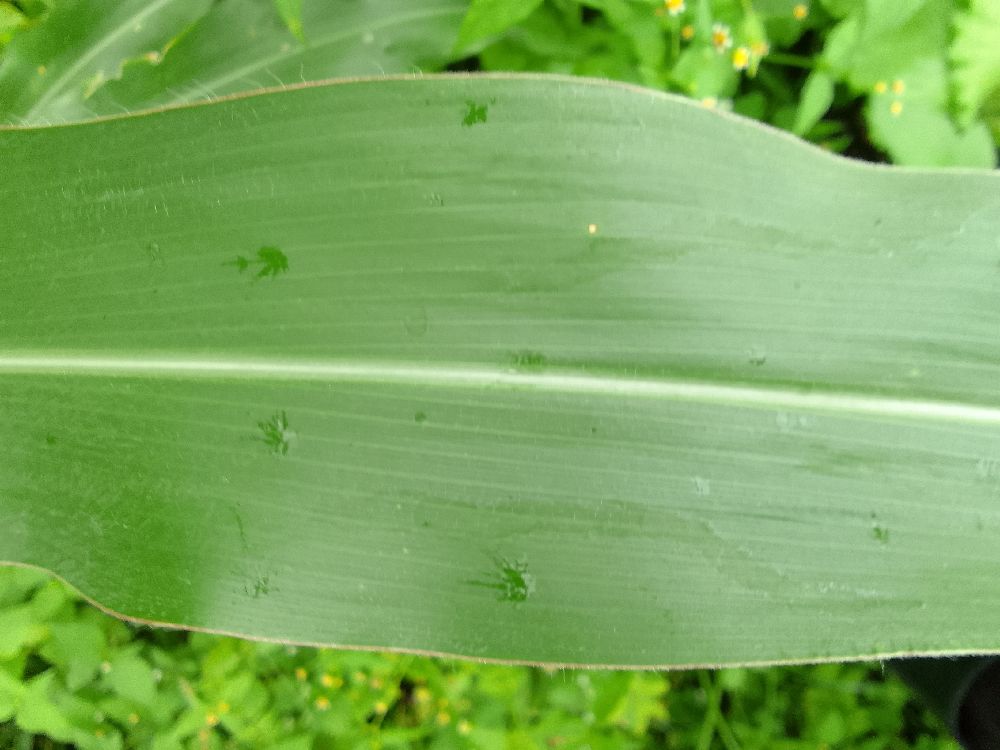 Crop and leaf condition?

maize, healthy
